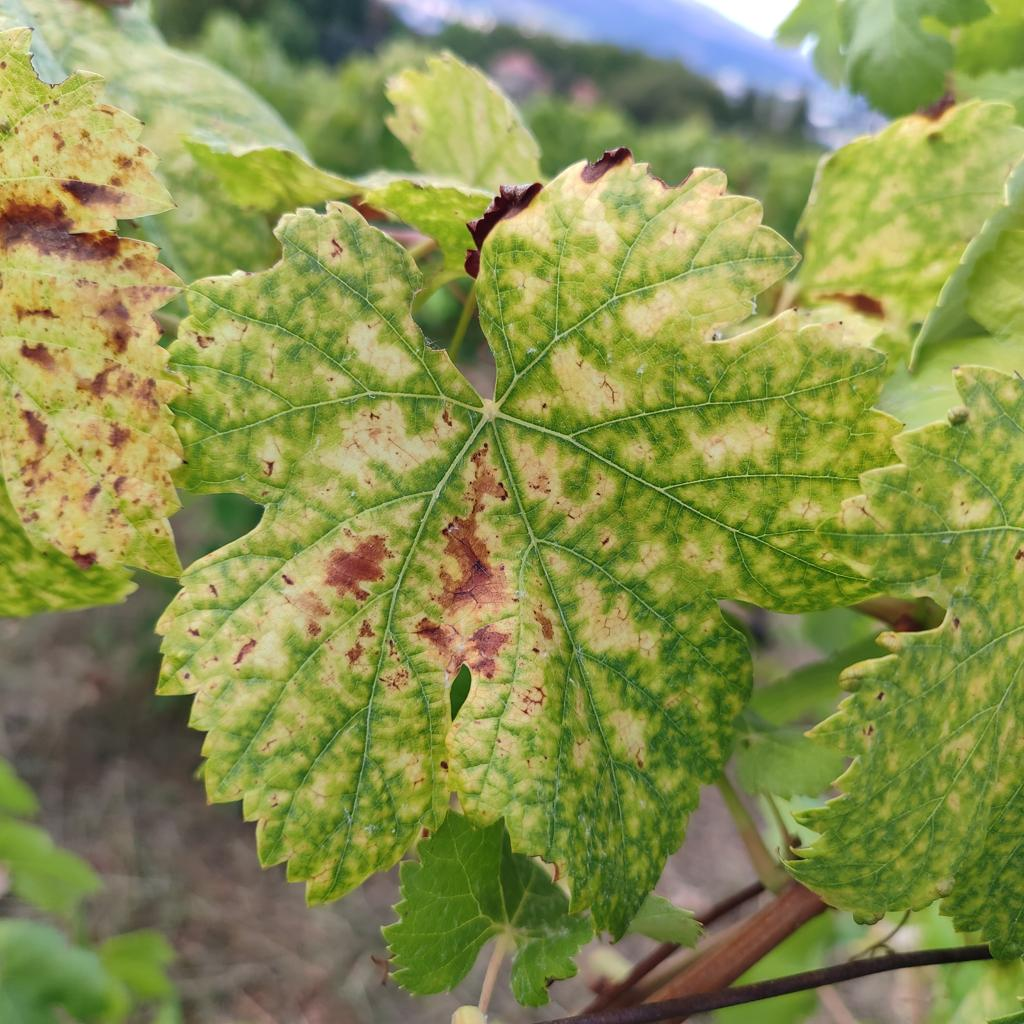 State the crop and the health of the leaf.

grapevine, esca complex
